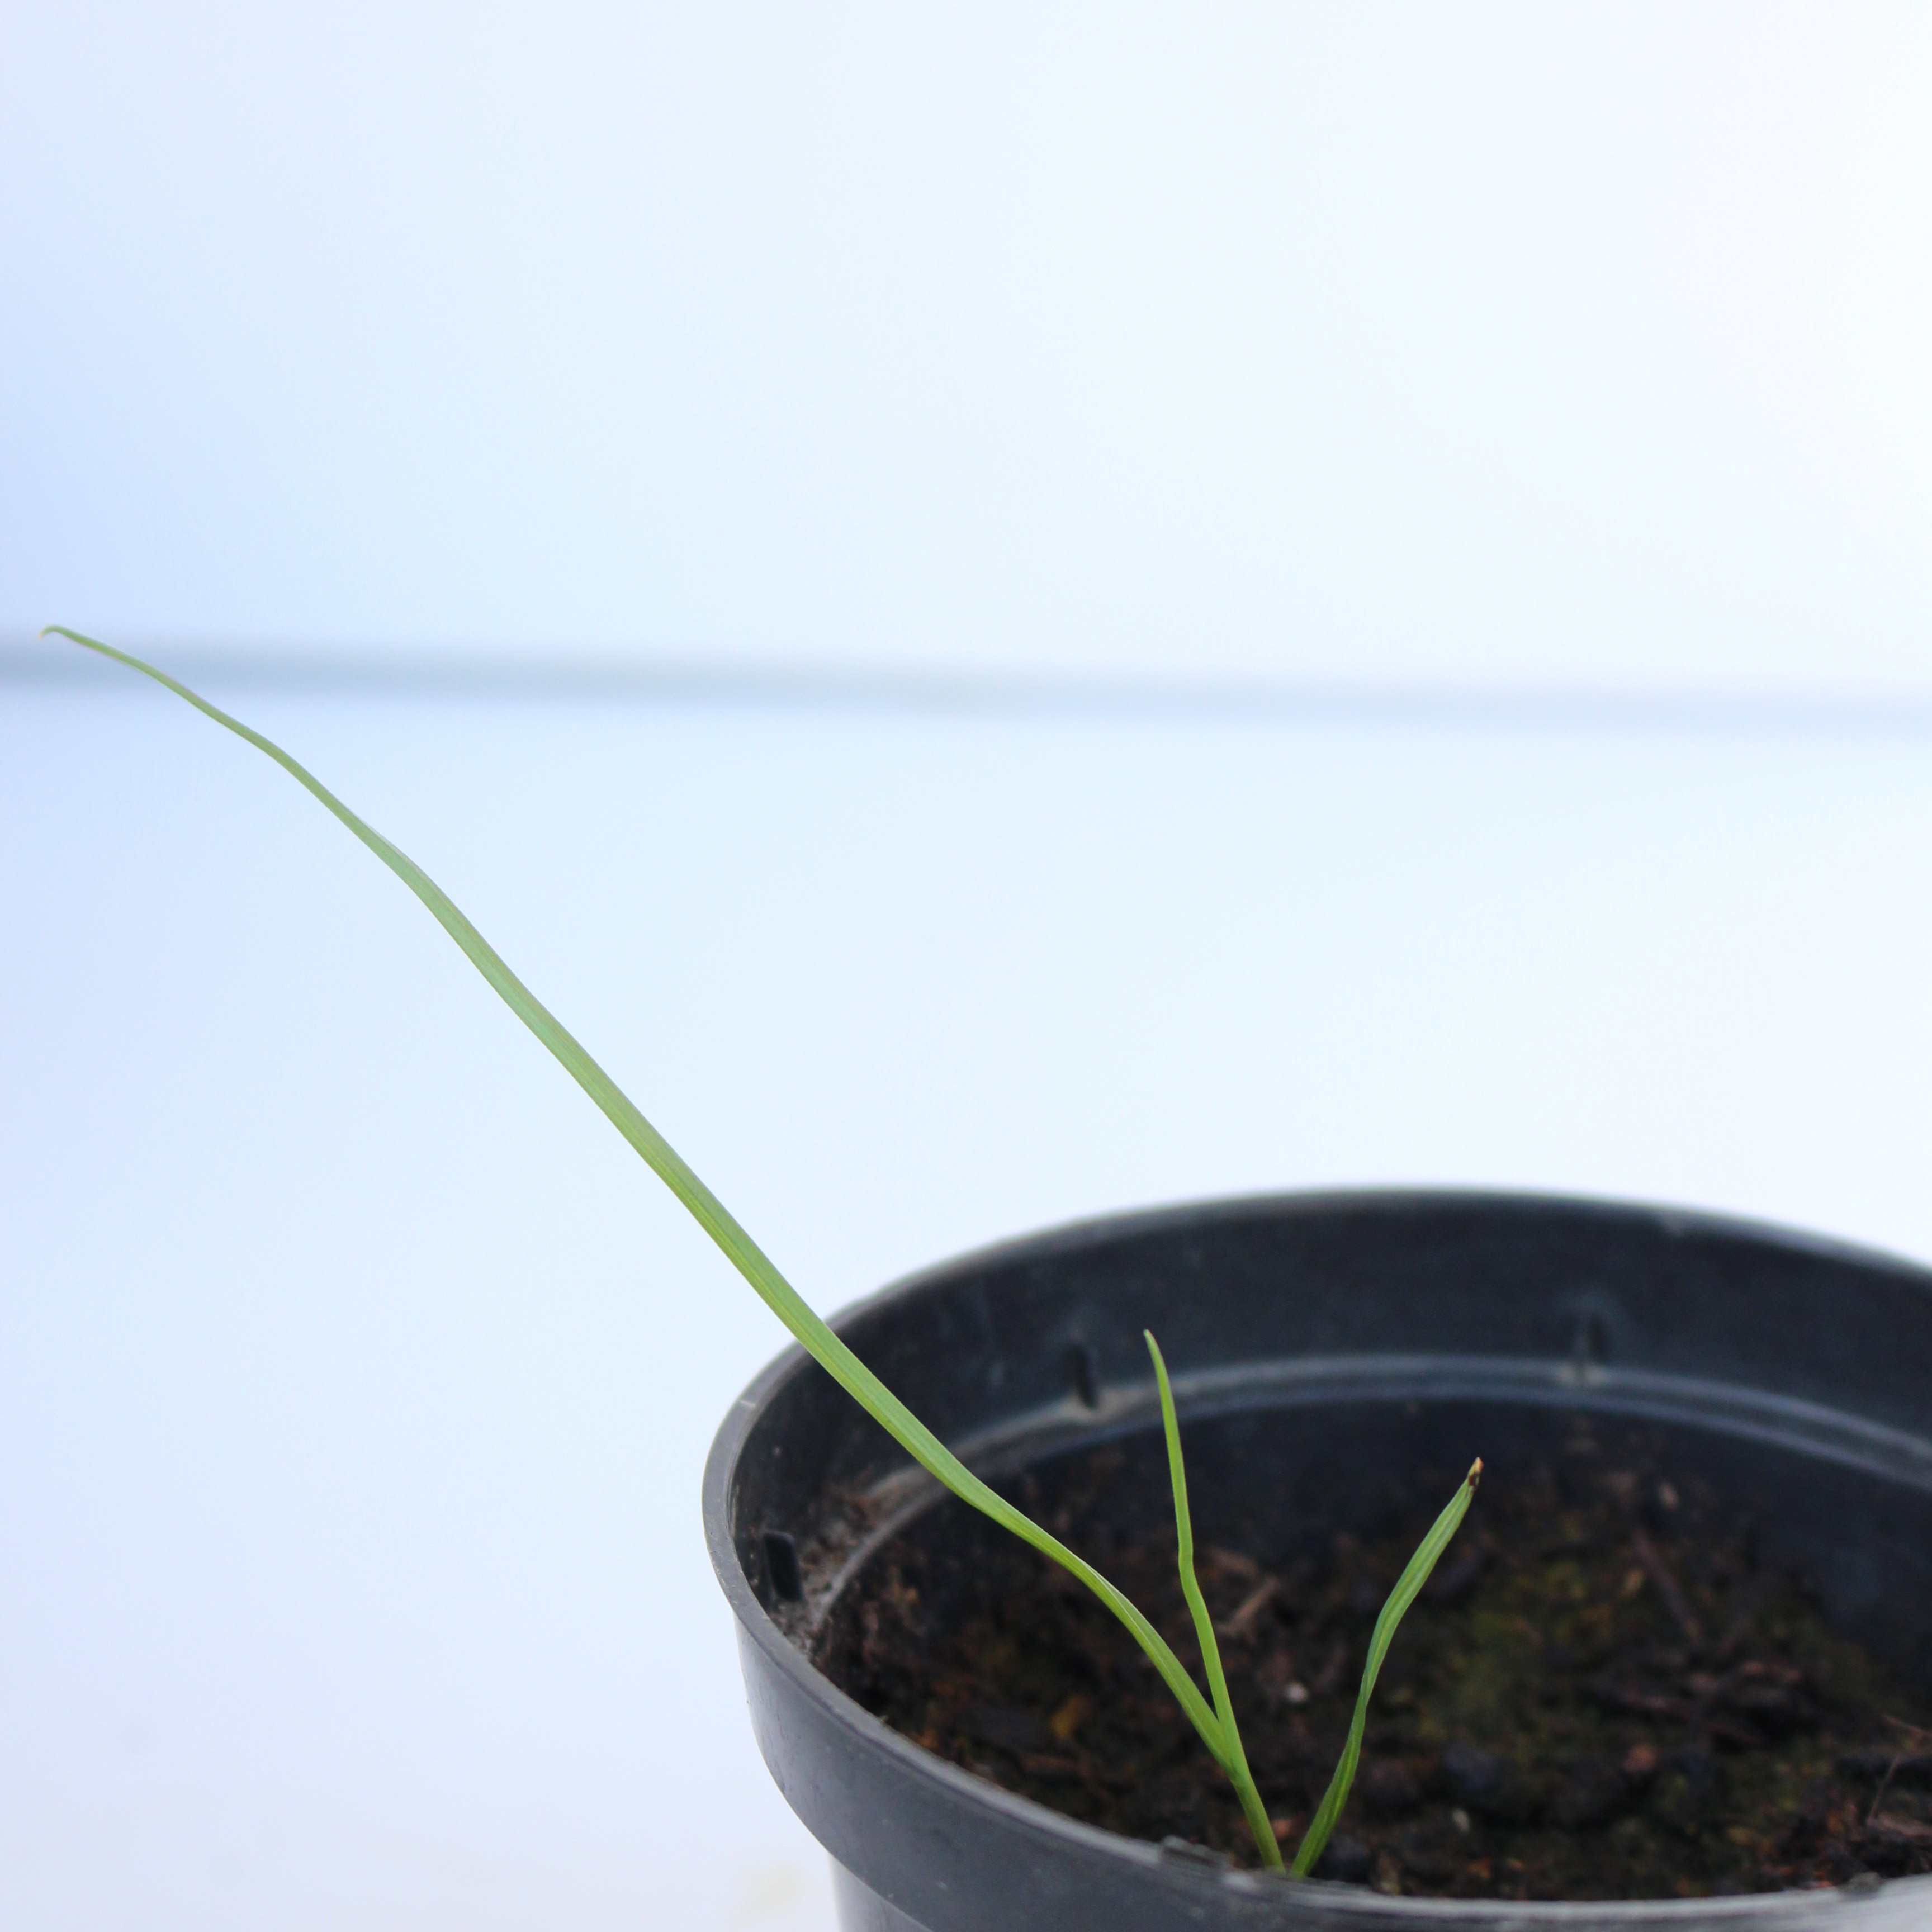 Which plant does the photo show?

Lolium multiflorum
